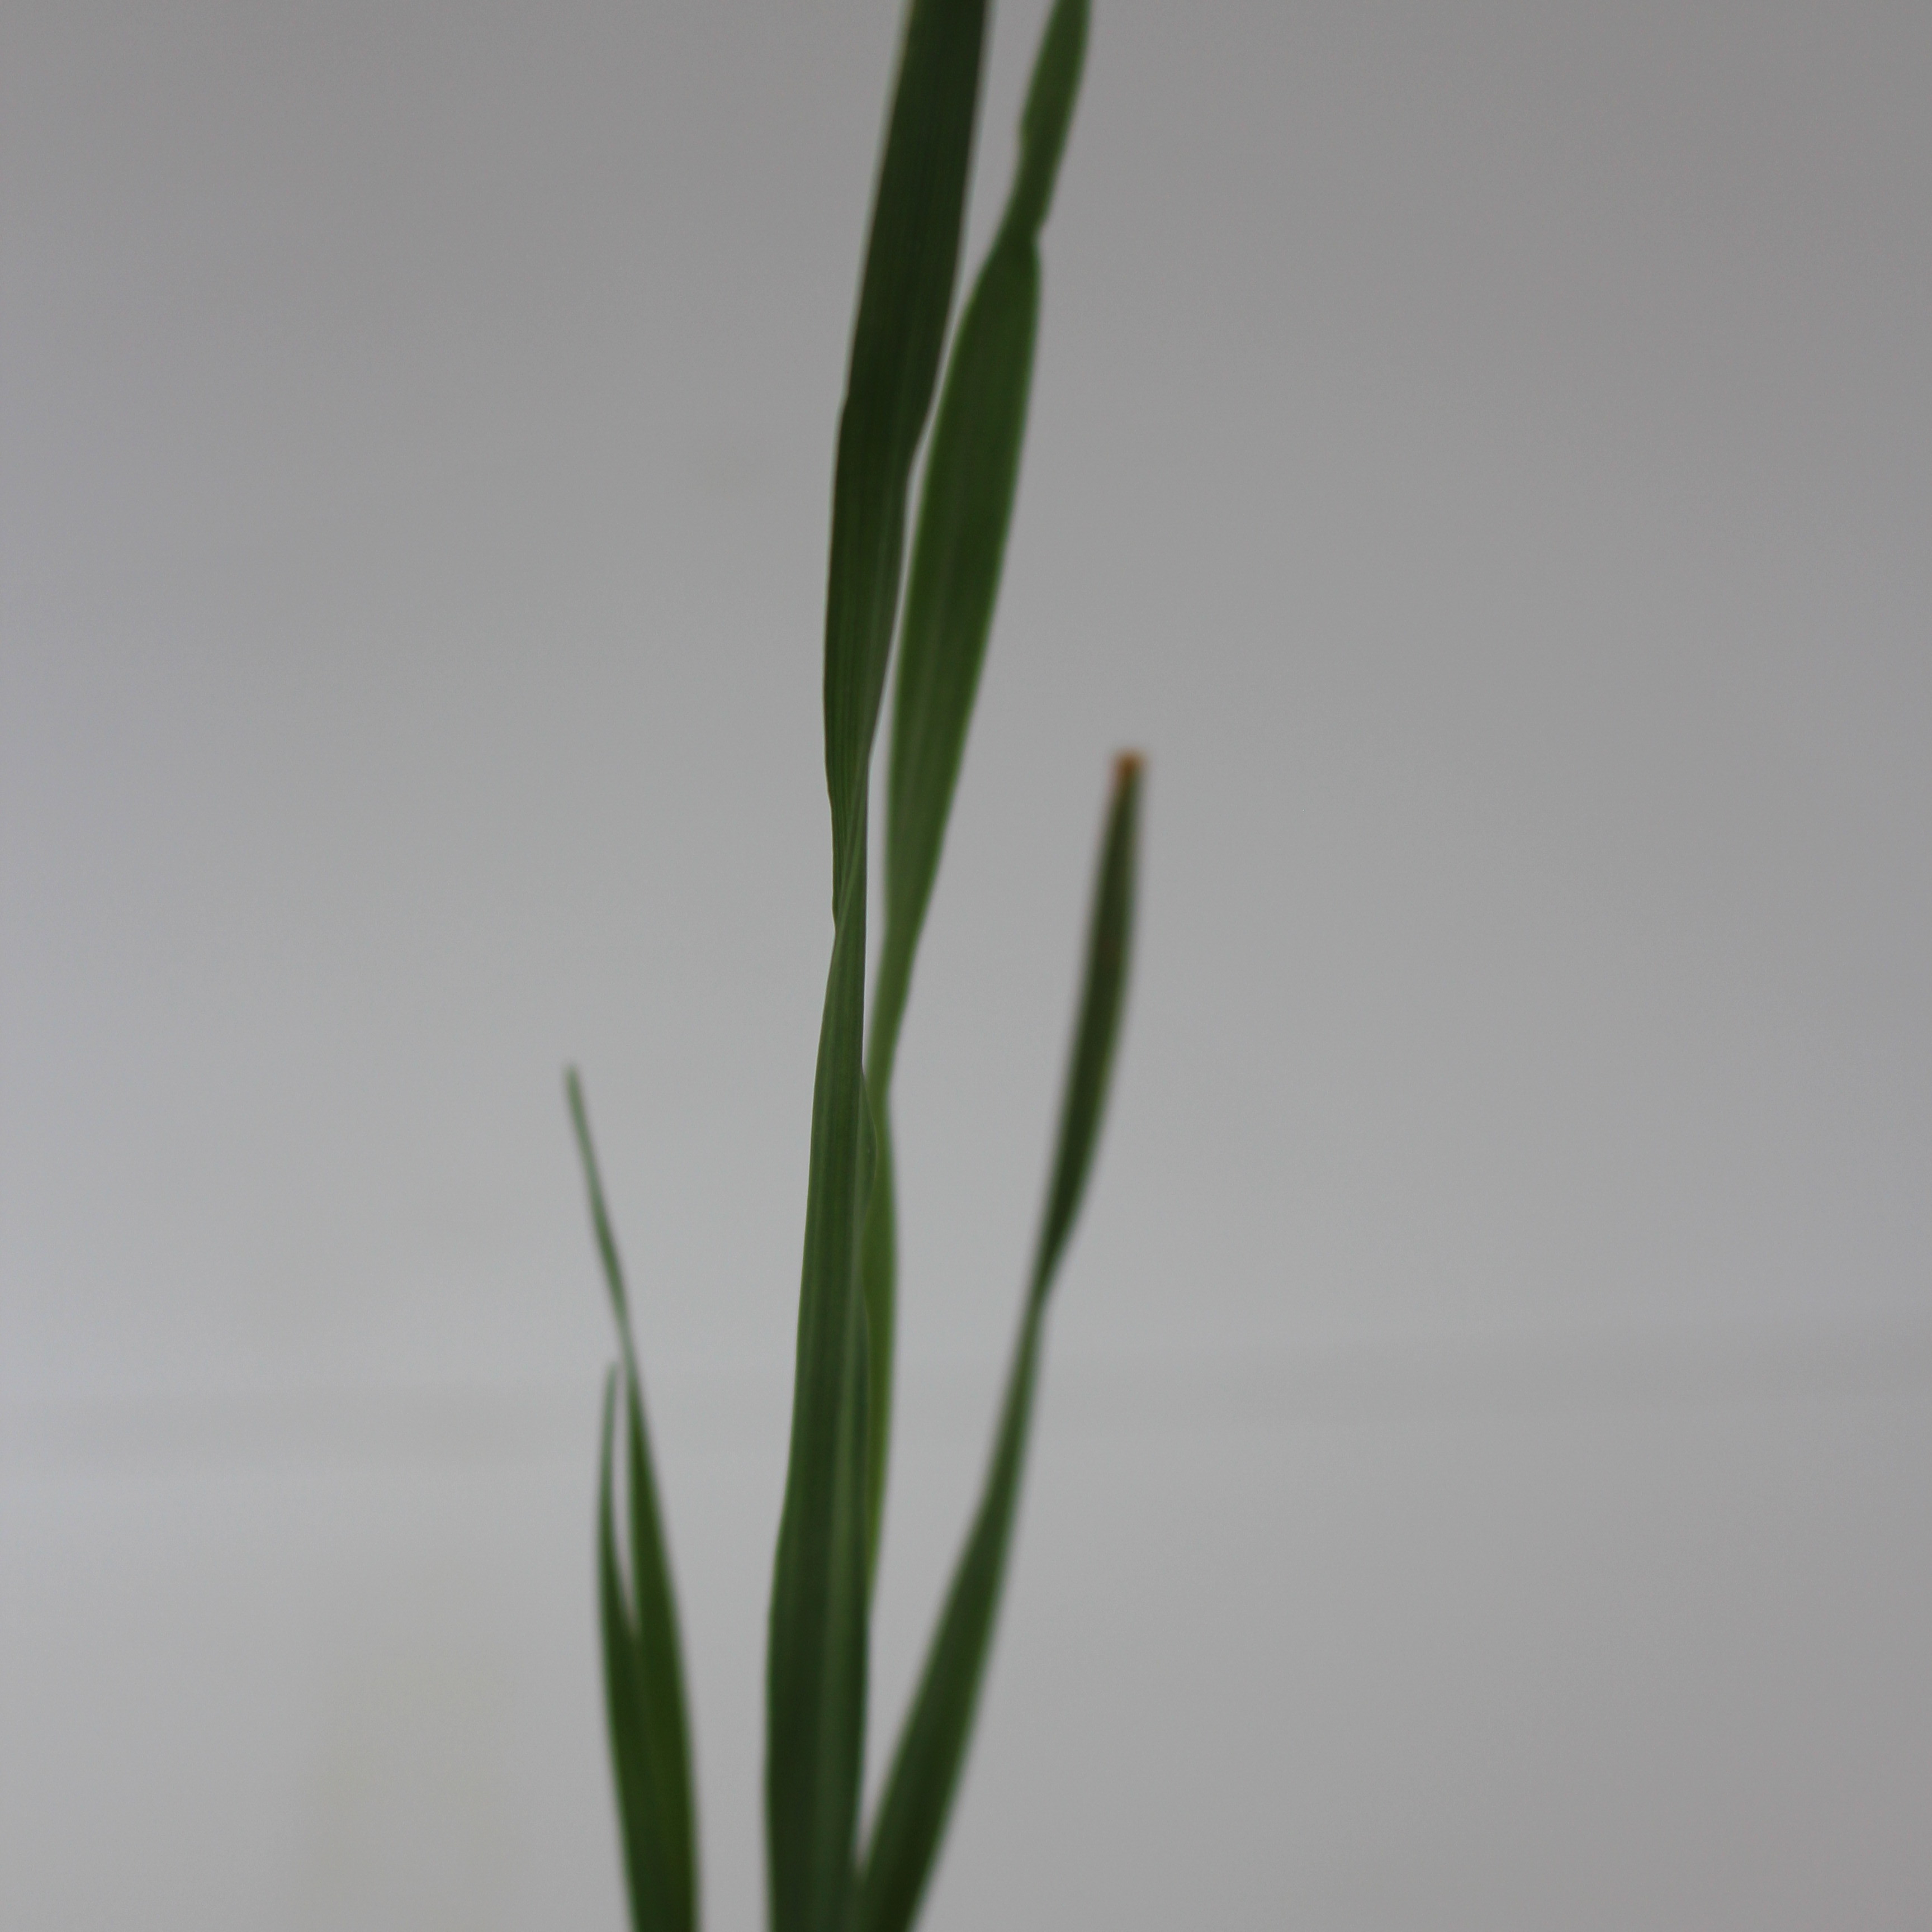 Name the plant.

Avena sterilis
